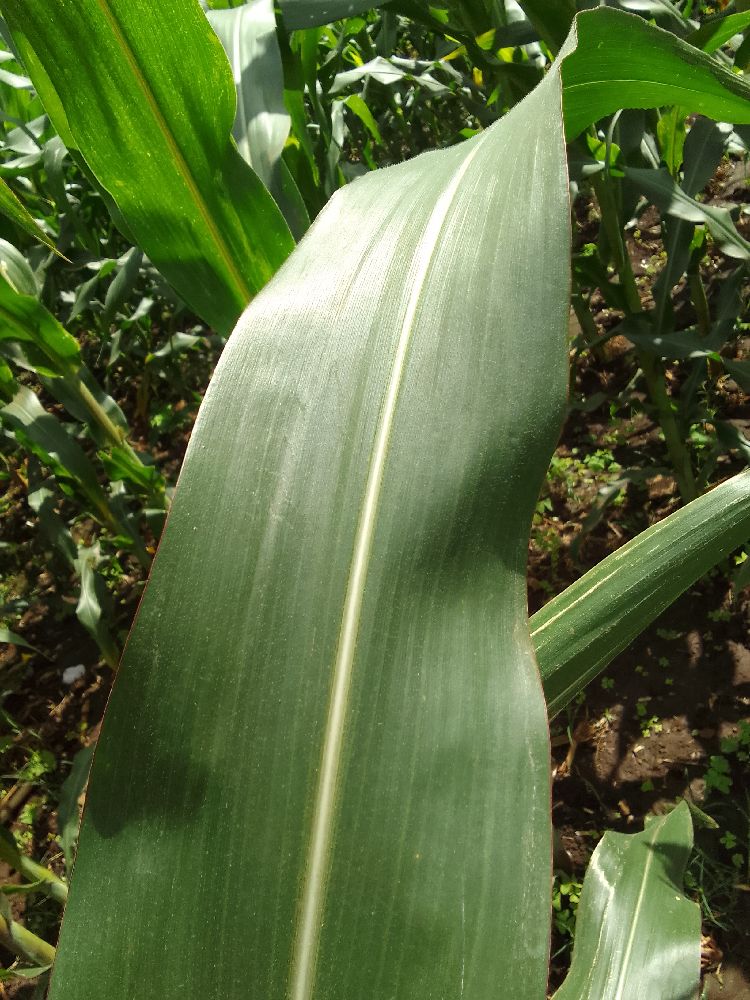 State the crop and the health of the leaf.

maize, healthy
